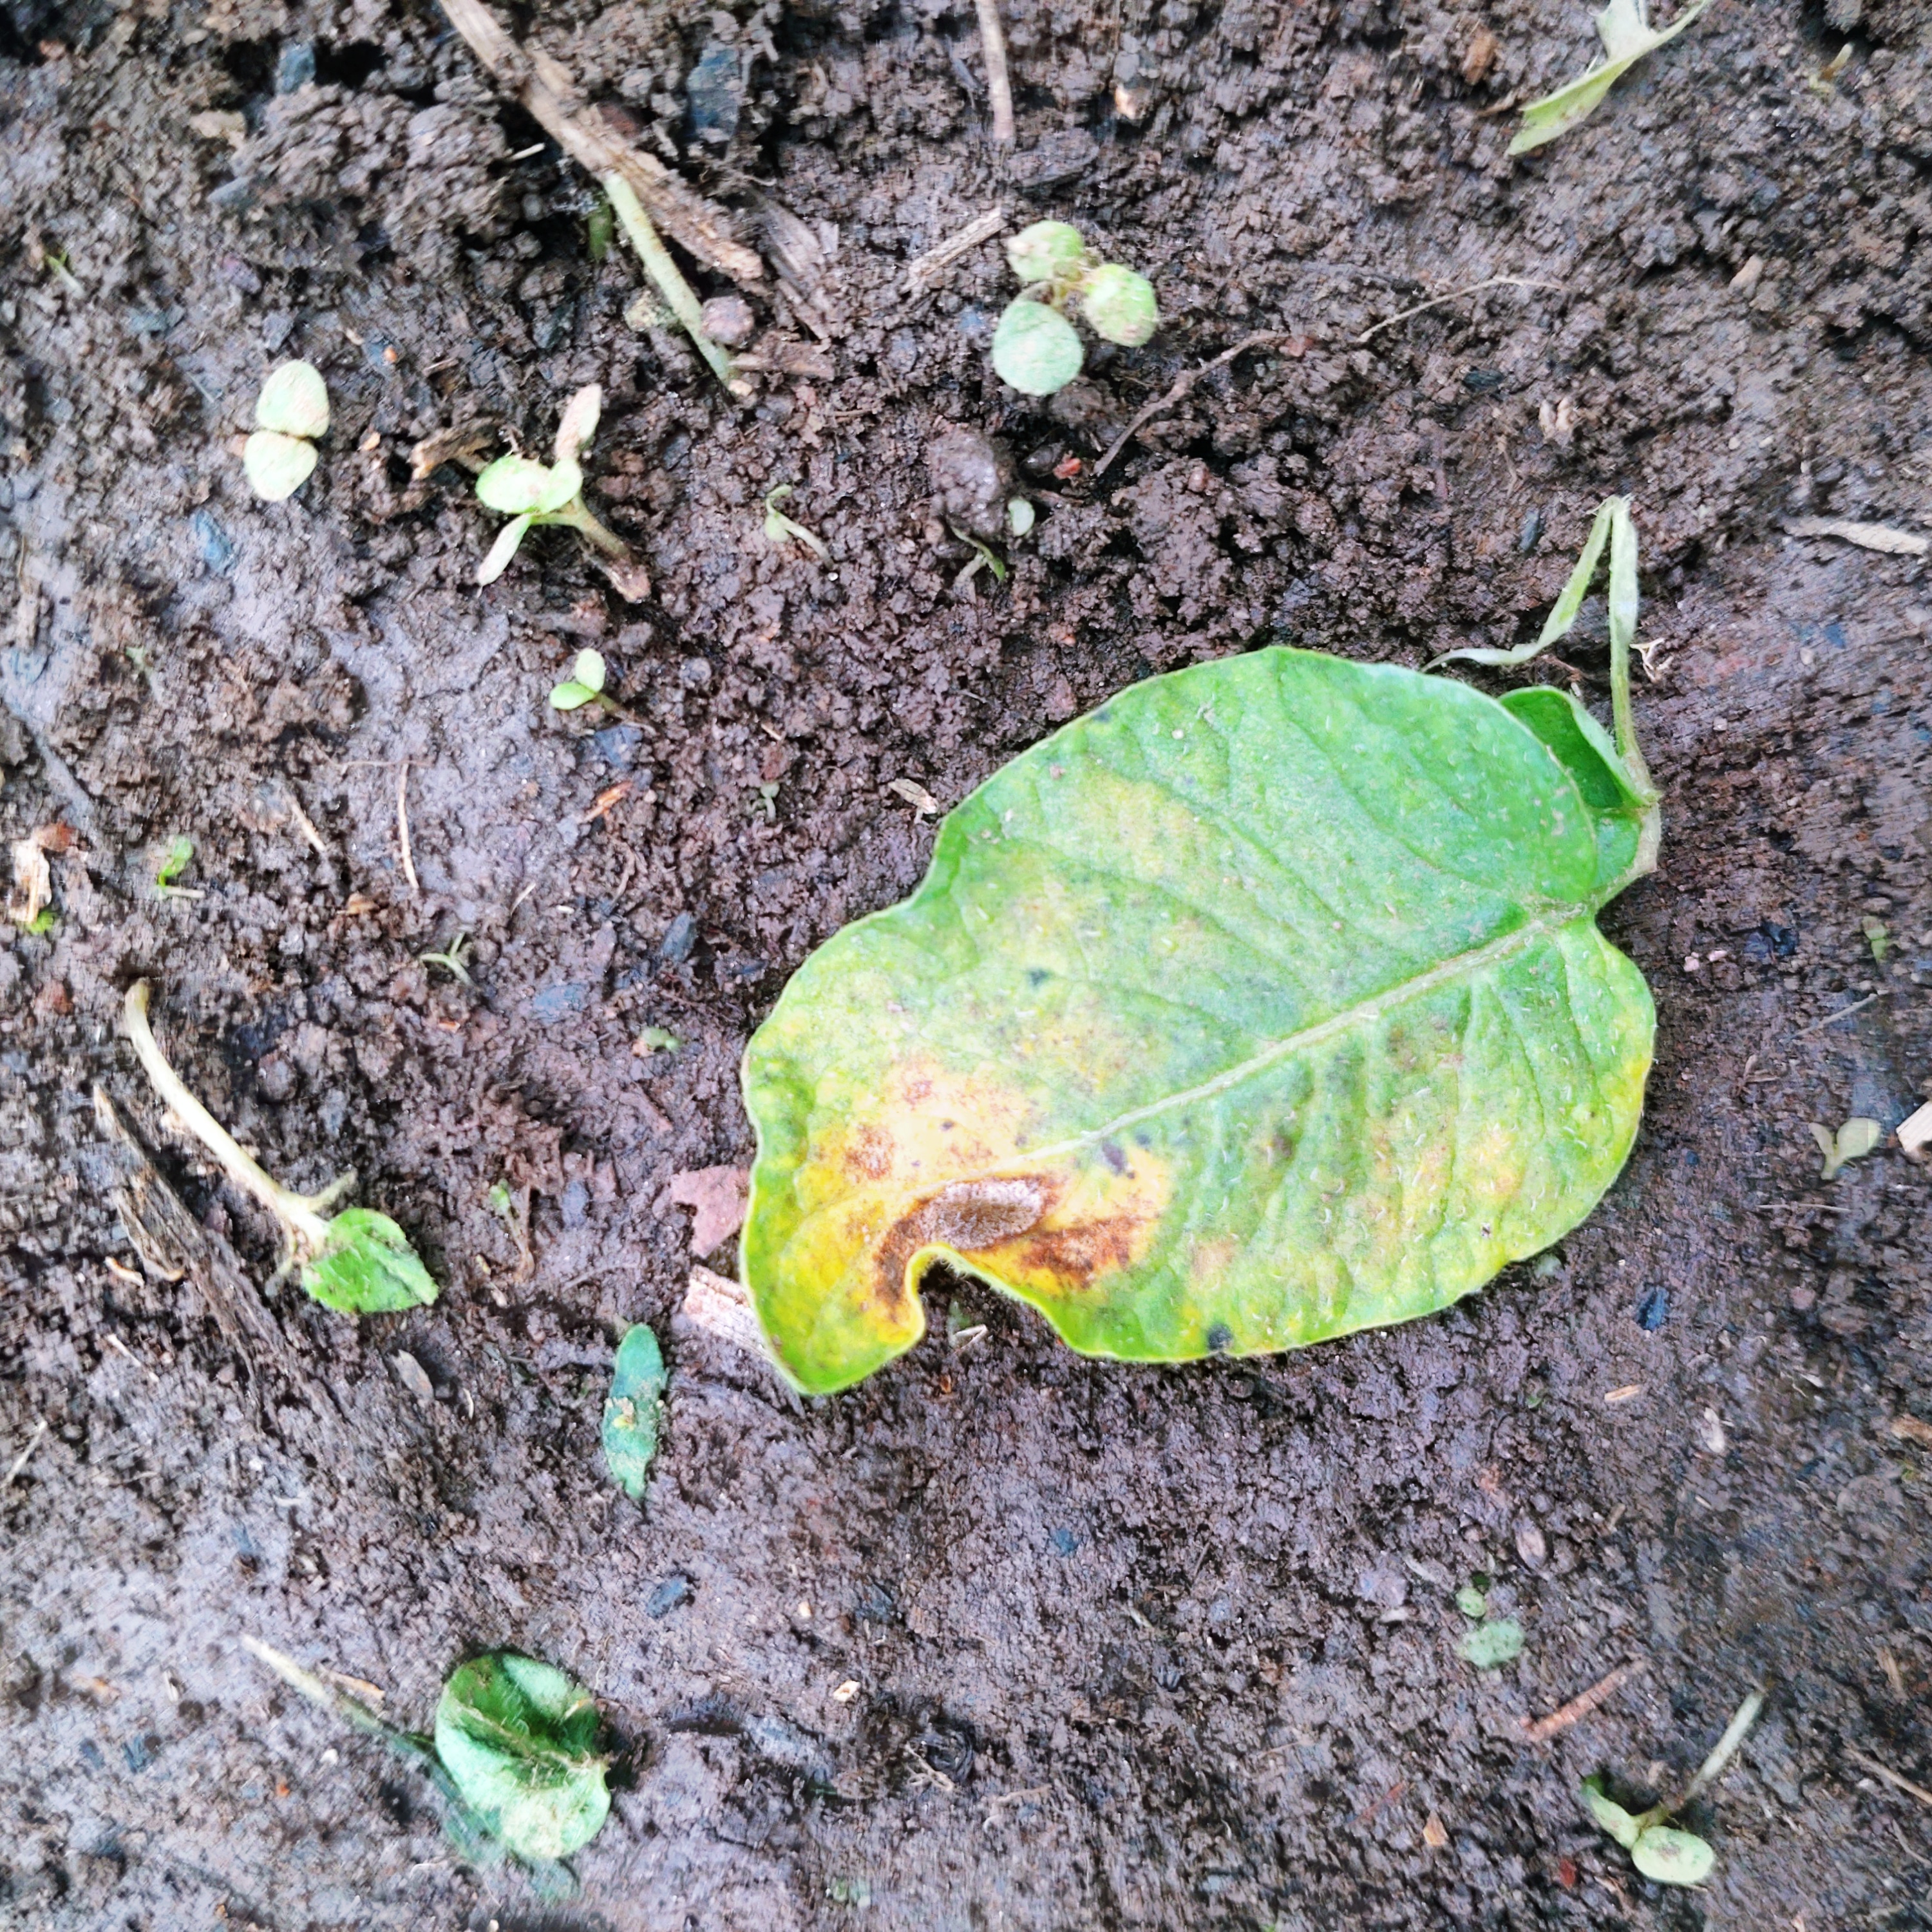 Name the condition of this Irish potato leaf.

late blight
